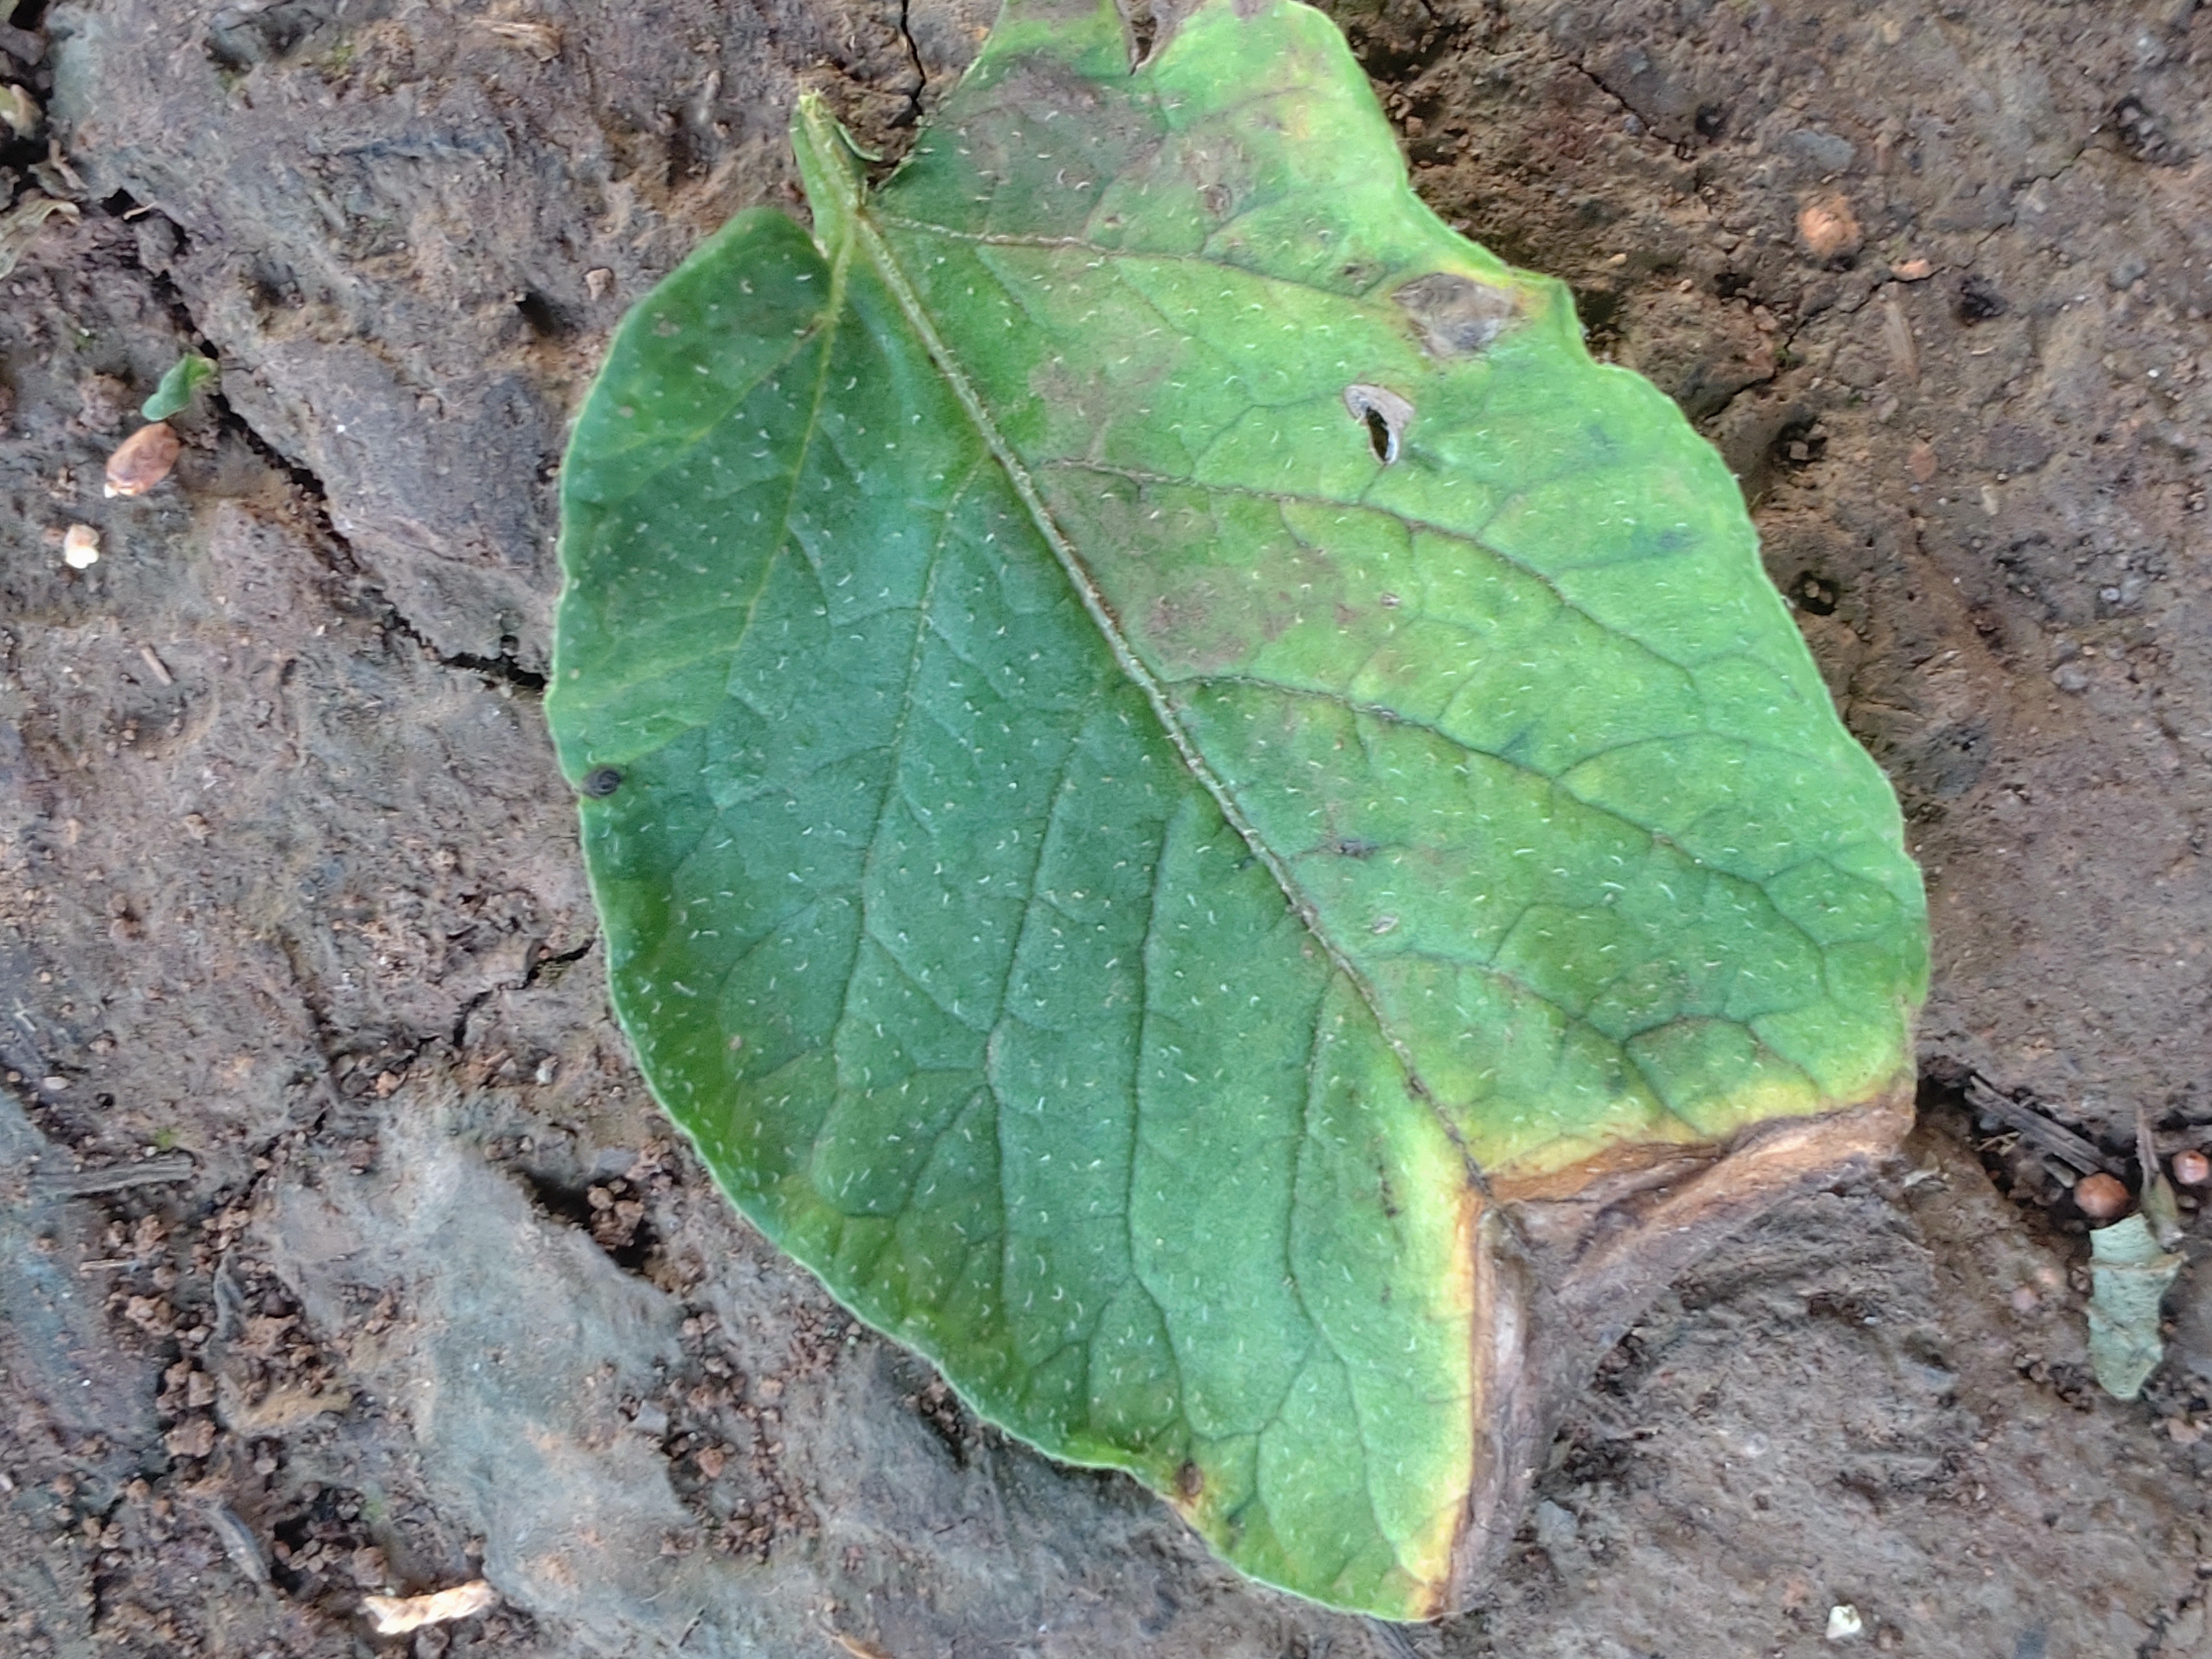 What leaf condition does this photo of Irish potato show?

early blight
